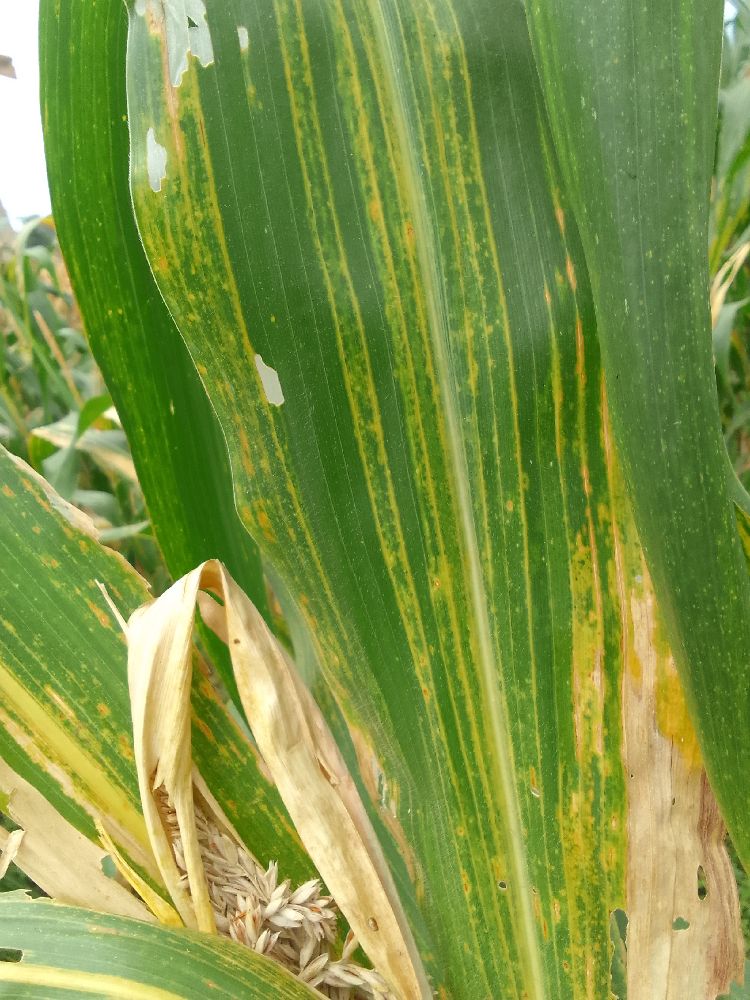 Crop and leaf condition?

maize, maize lethal necrosis
